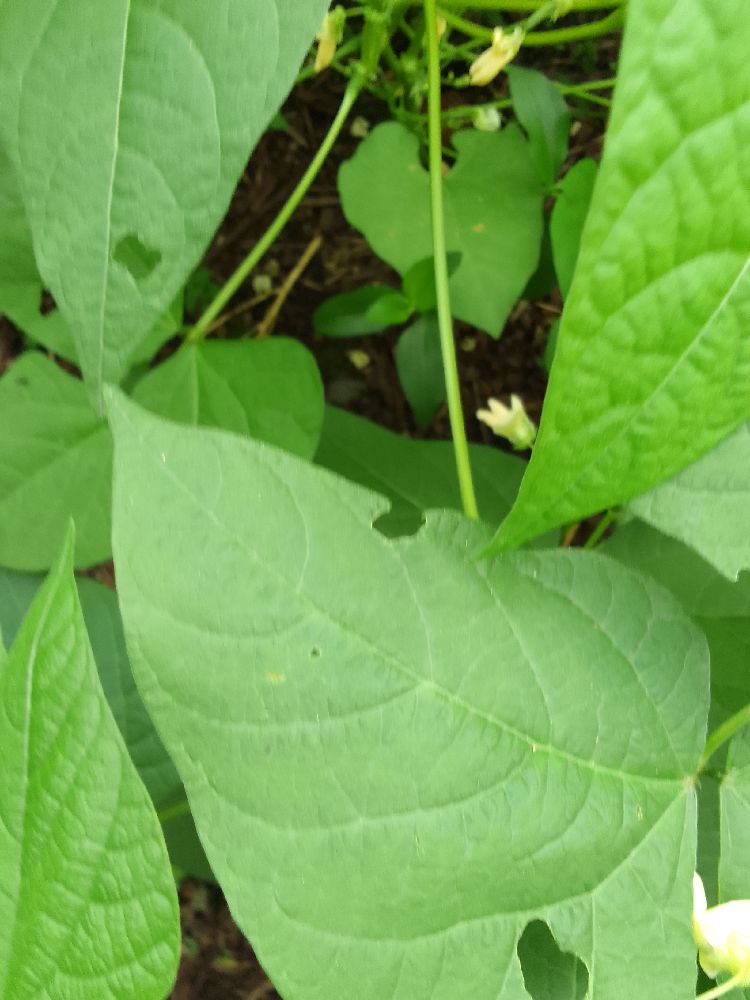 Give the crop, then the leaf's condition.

common bean, healthy
